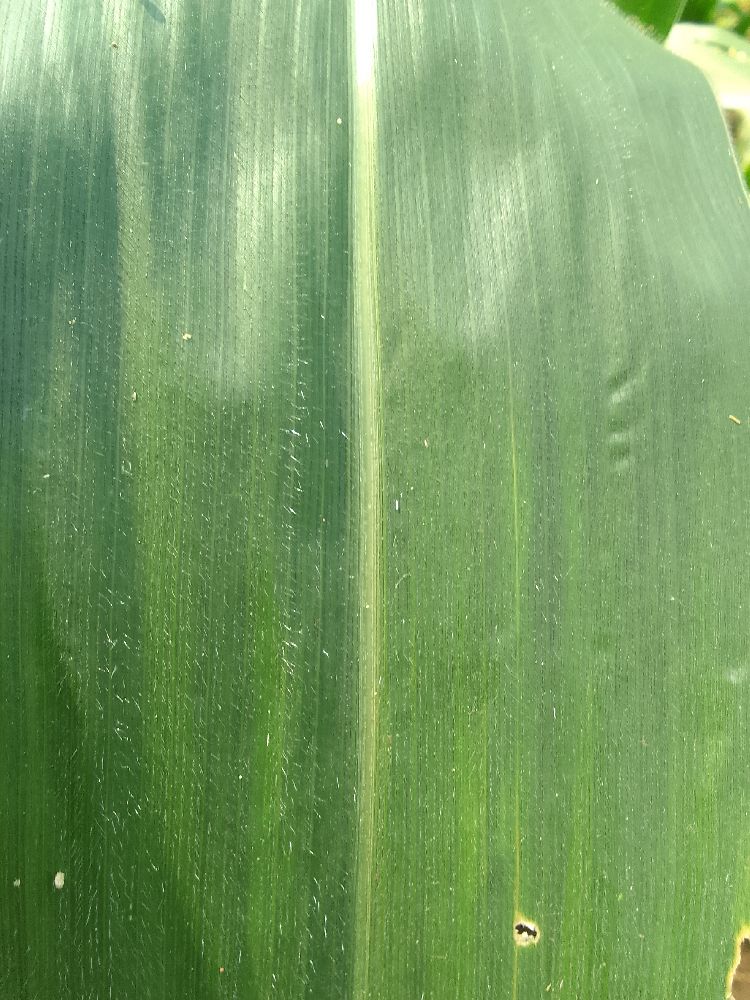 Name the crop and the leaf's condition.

maize, healthy
